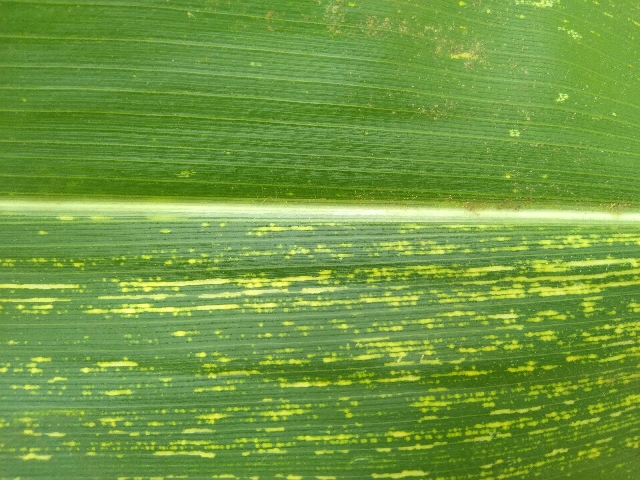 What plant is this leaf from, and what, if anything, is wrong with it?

maize, maize streak virus
